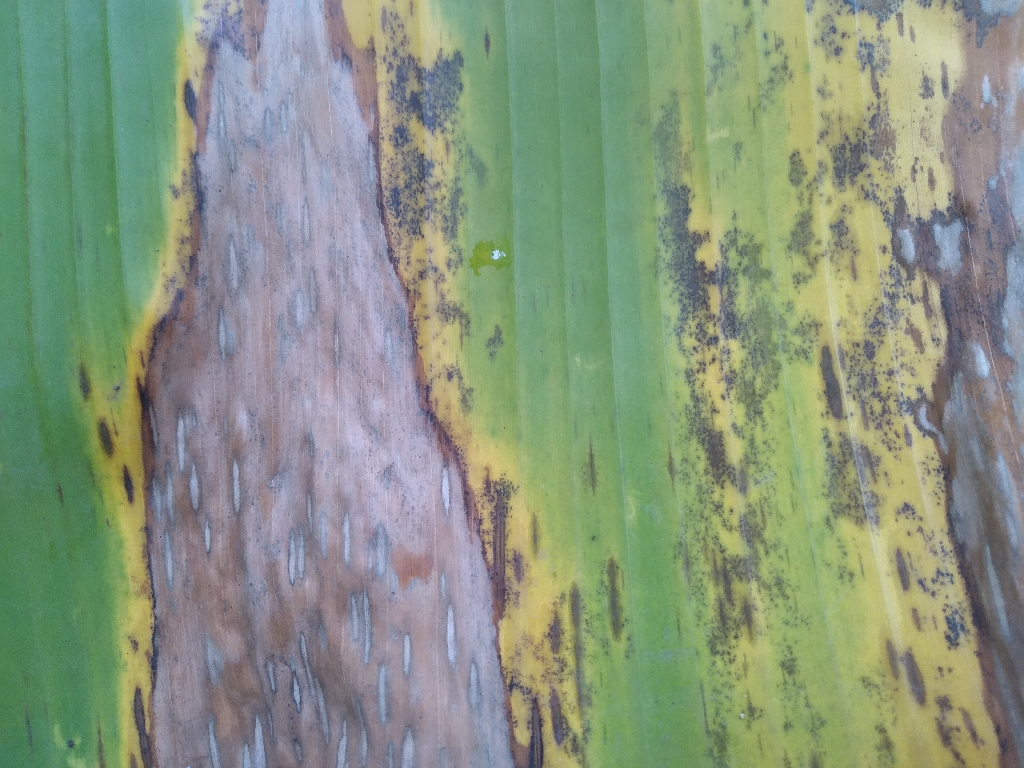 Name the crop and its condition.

banana, black sigatoka
